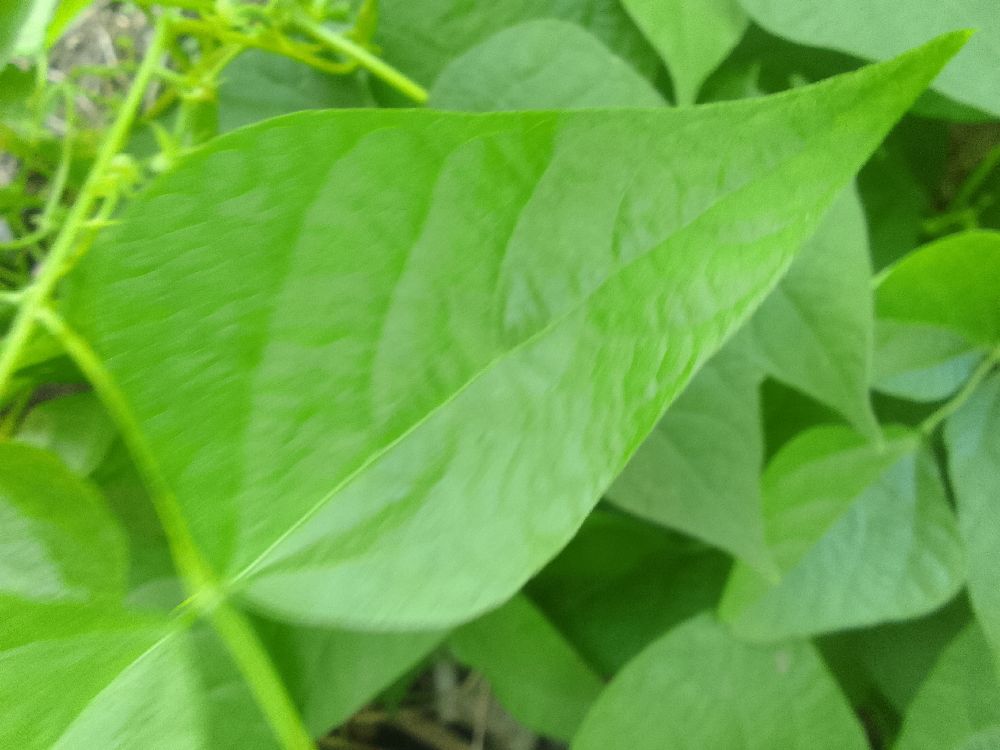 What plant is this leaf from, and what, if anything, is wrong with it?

common bean, healthy
